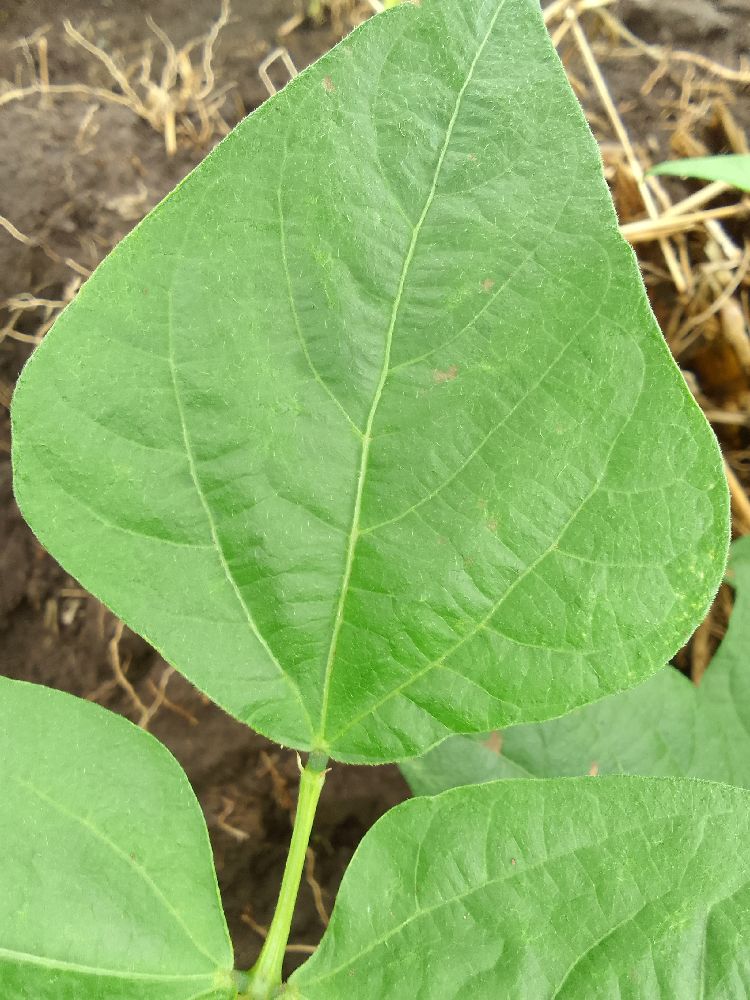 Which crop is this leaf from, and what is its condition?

common bean, healthy
